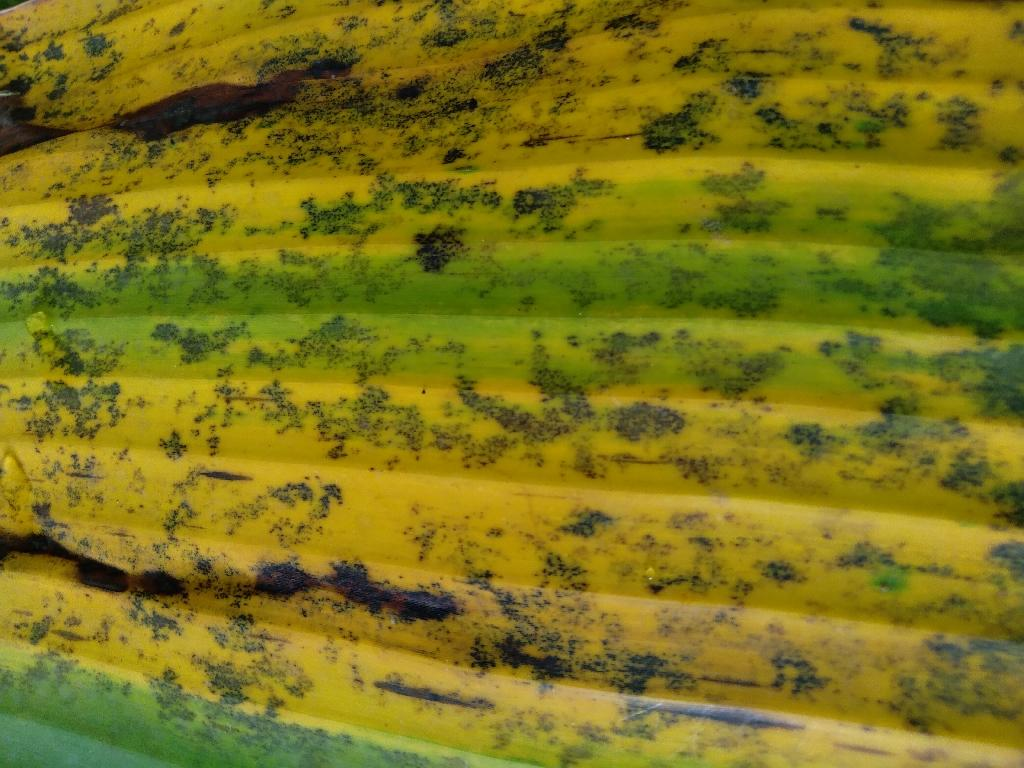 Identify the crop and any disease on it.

banana, black sigatoka
